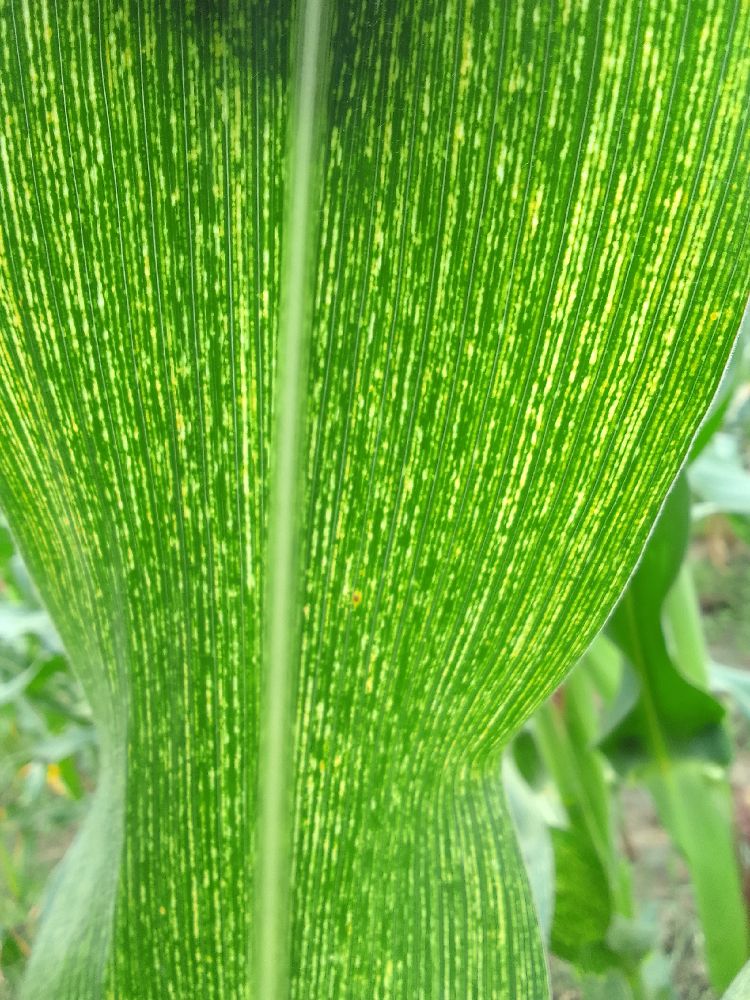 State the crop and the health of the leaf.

maize, maize streak virus
